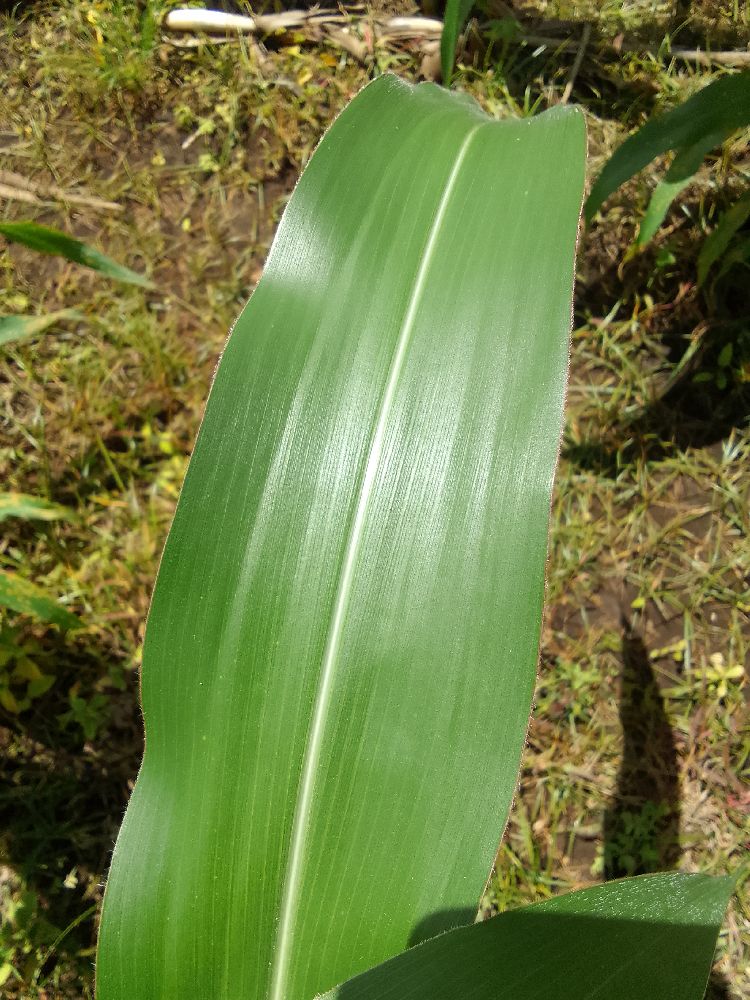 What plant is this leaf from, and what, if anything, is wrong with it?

maize, healthy
